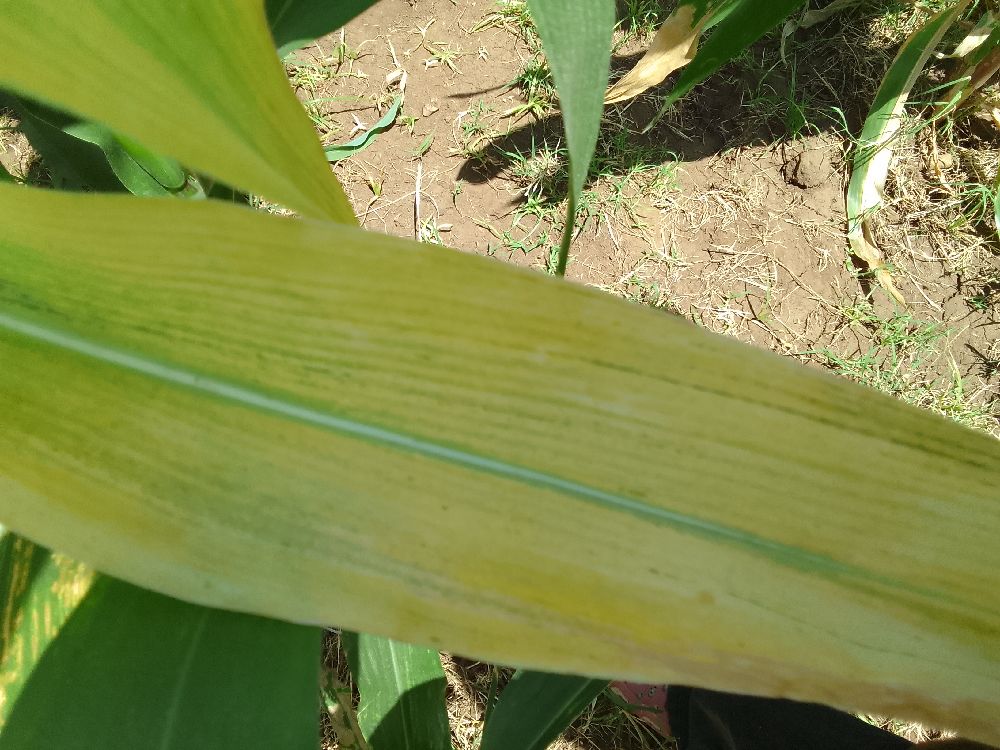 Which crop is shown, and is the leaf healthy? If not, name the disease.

maize, maize lethal necrosis
